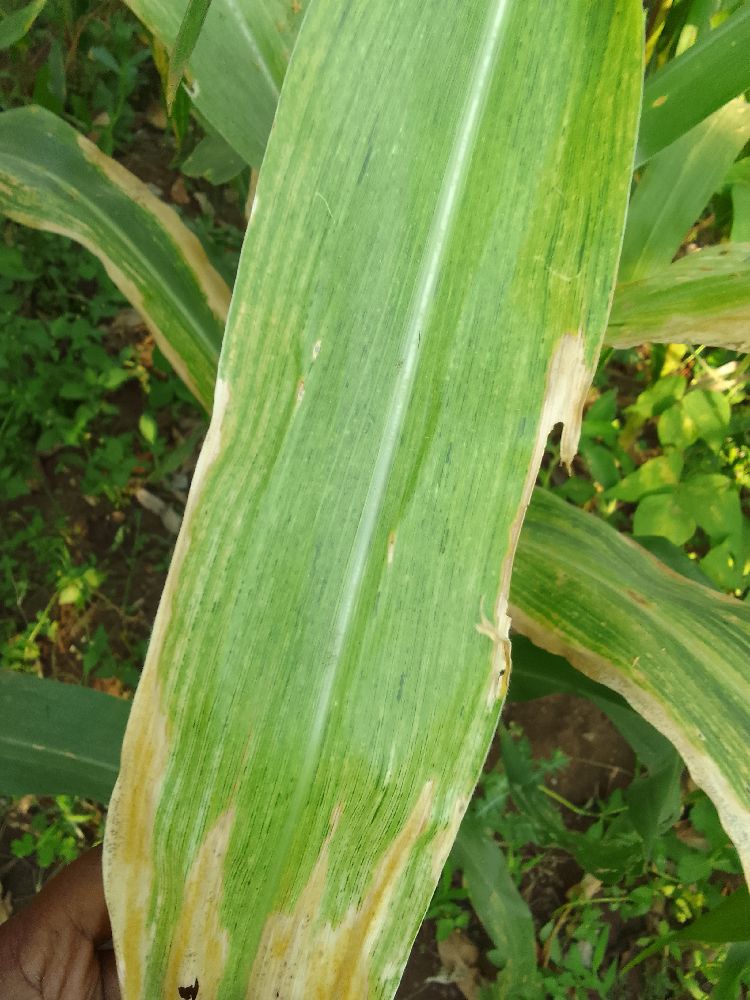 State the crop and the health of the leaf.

maize, maize lethal necrosis
